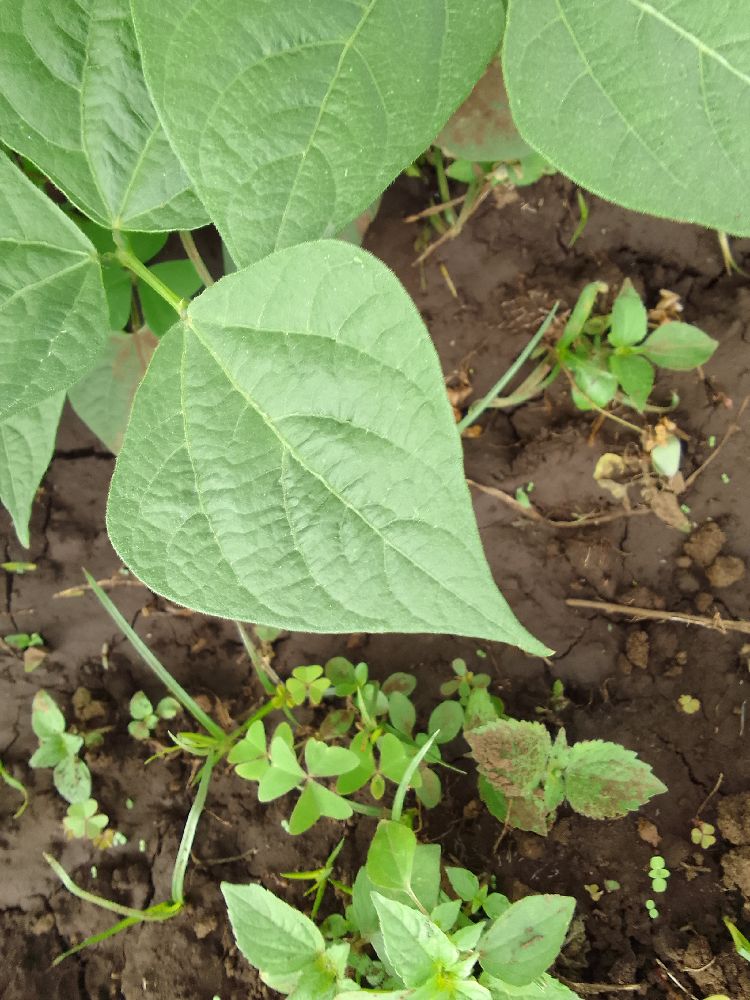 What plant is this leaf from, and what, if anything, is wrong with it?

common bean, healthy
